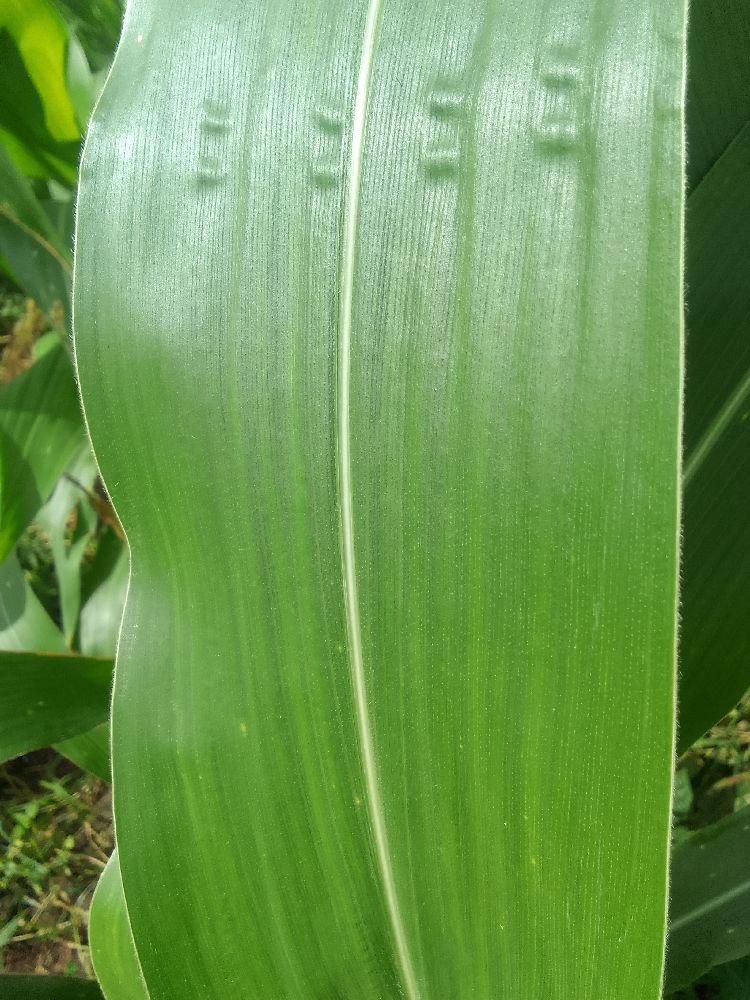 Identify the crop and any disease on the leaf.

maize, healthy
